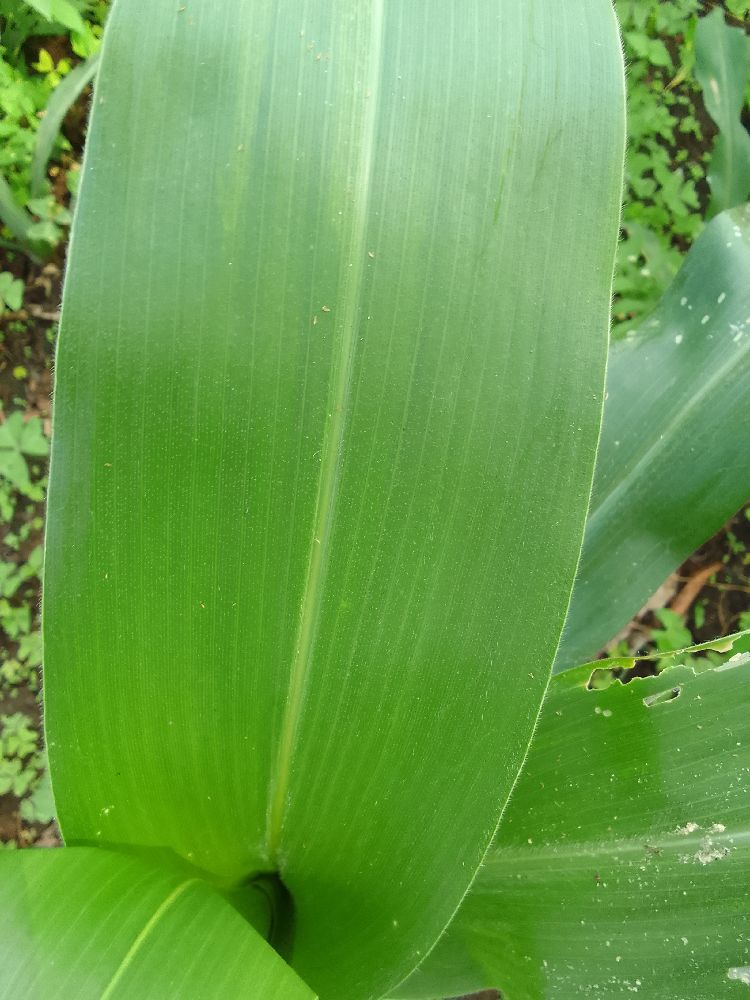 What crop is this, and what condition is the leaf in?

maize, healthy
